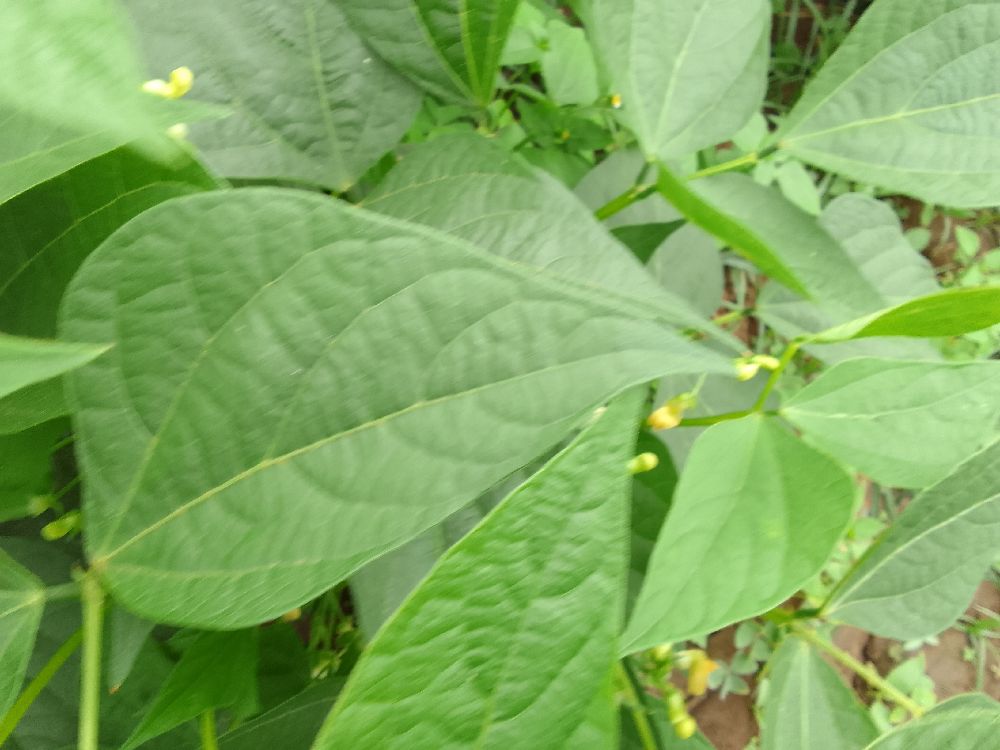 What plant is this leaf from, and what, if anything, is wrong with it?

common bean, healthy
